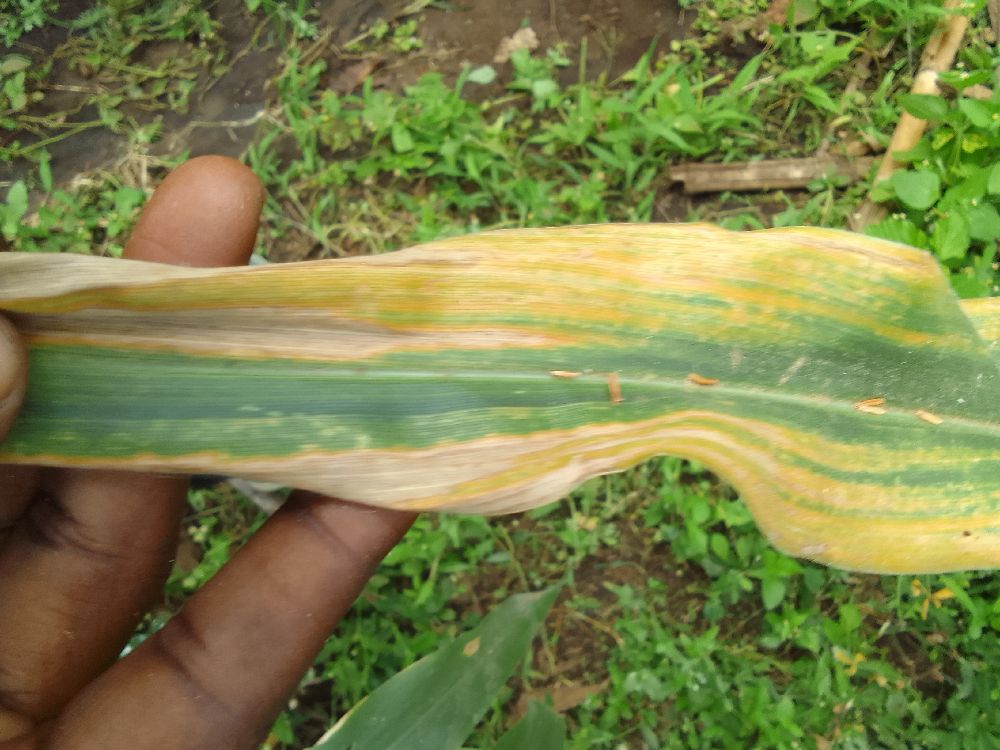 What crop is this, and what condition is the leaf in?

maize, maize lethal necrosis
